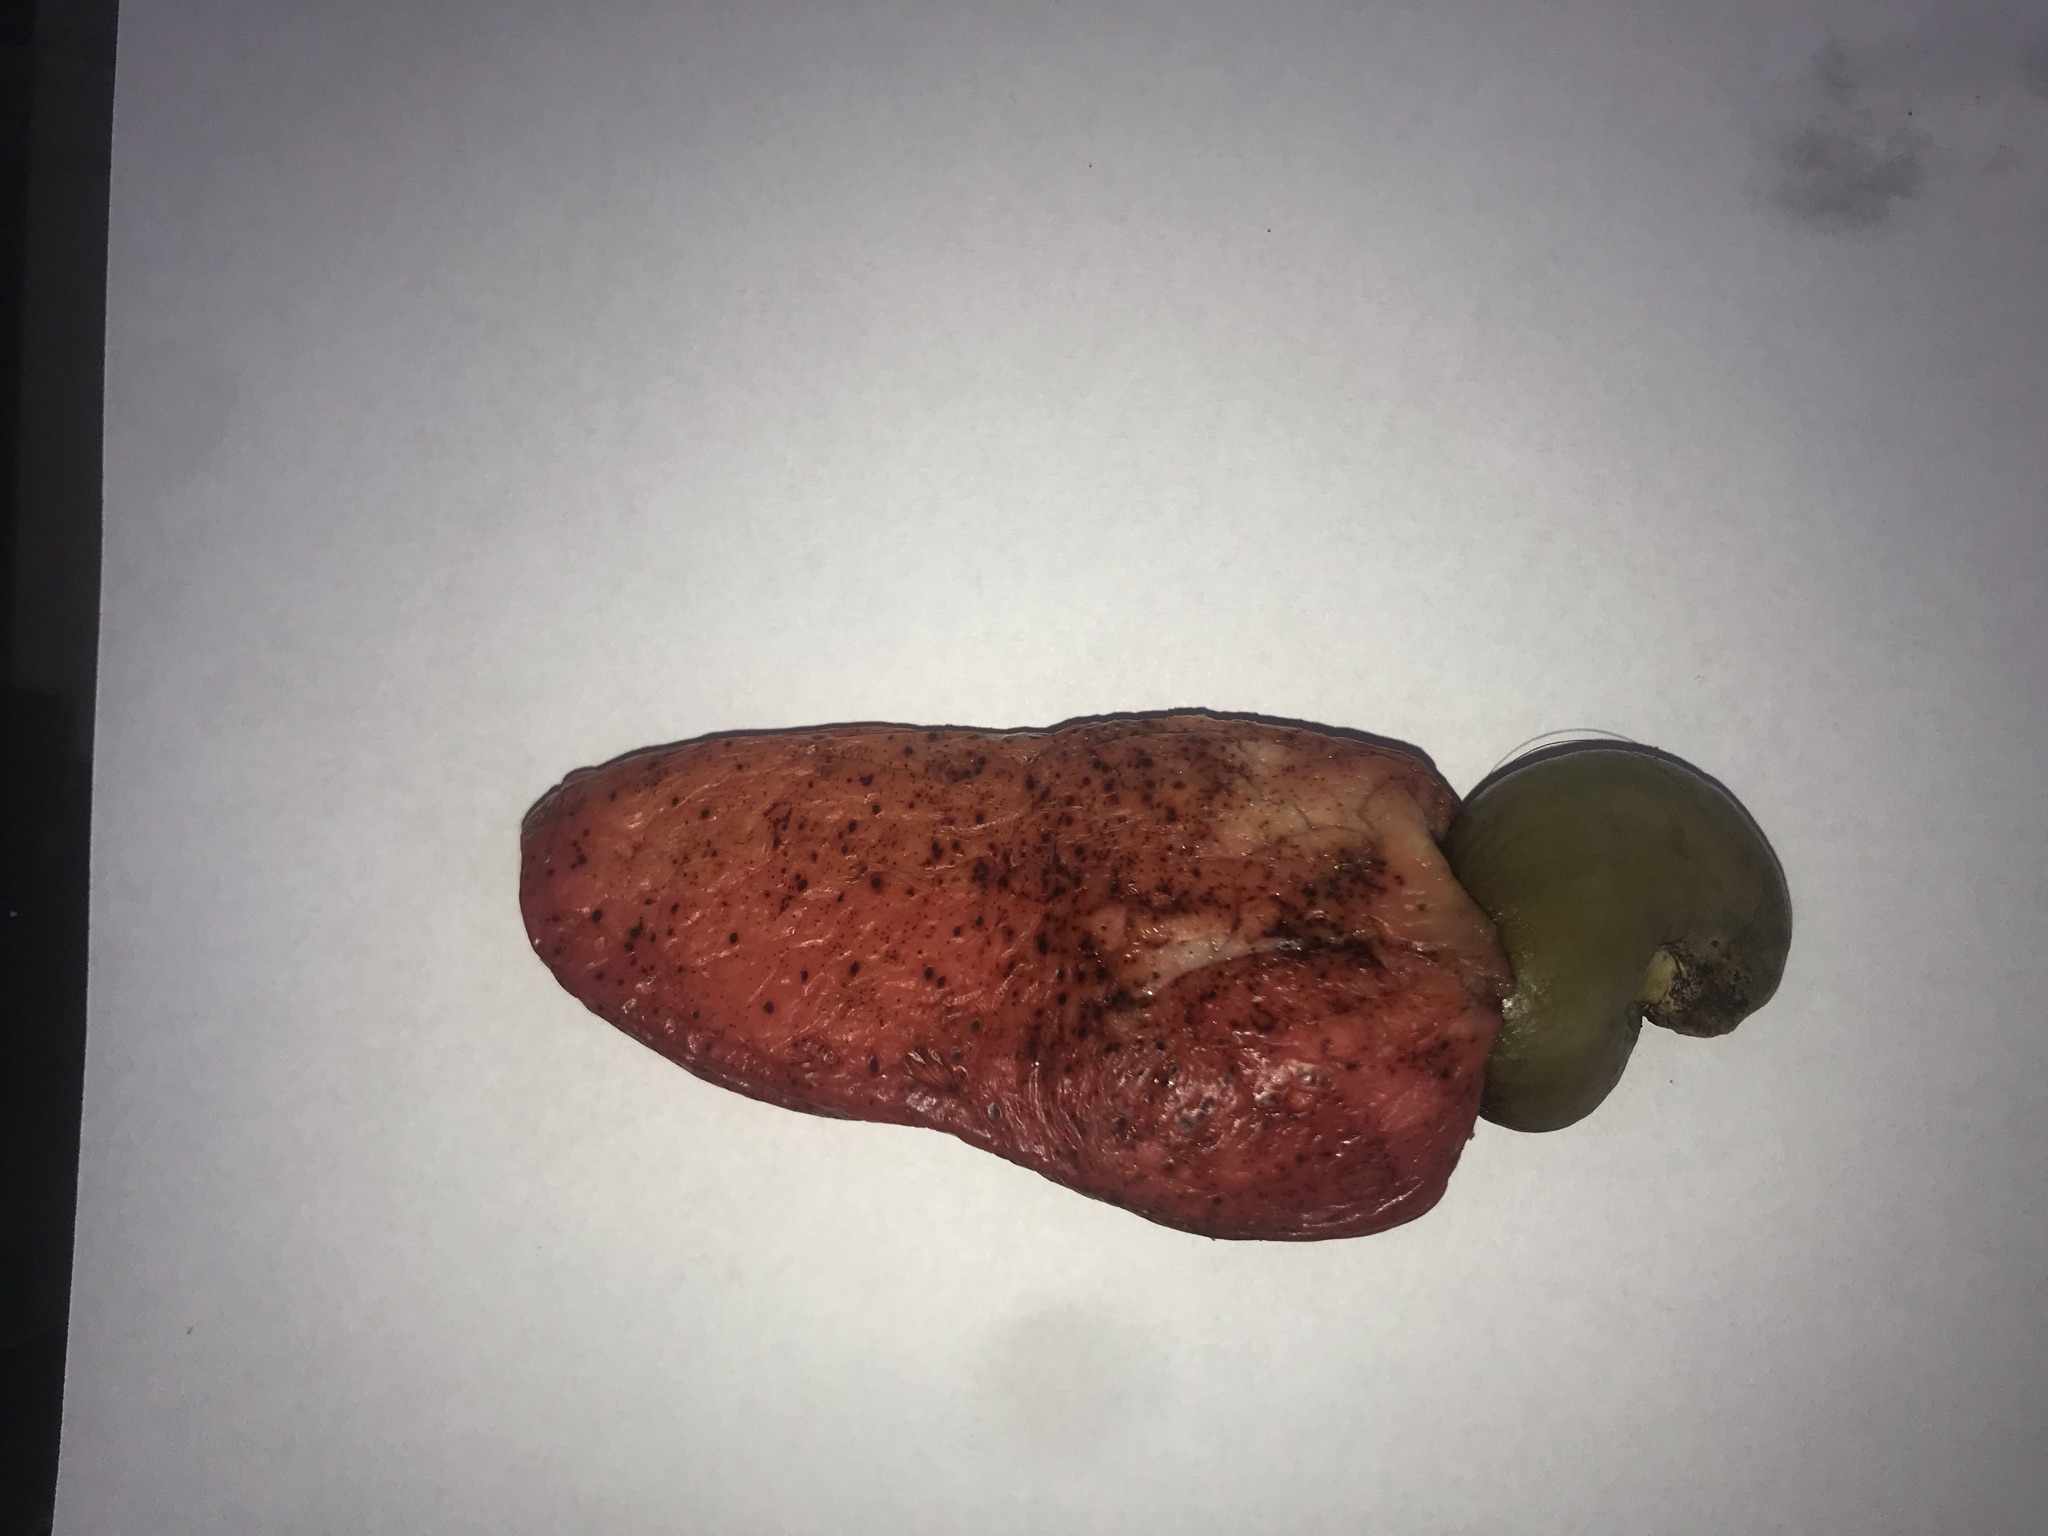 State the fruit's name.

caju vermelho
